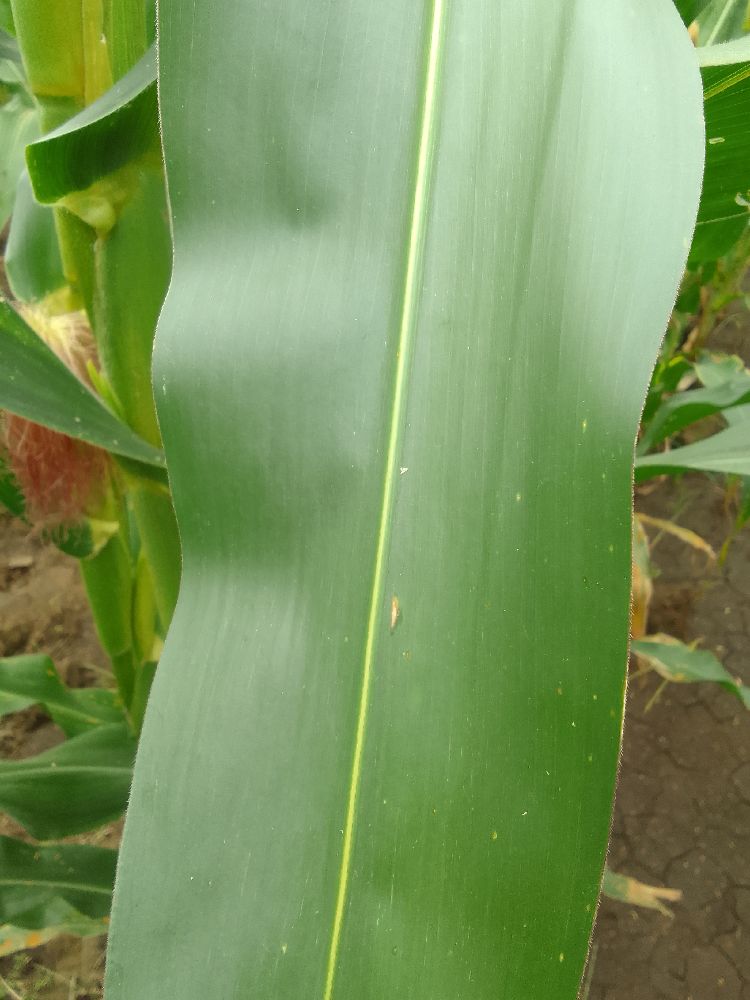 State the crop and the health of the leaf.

maize, healthy
